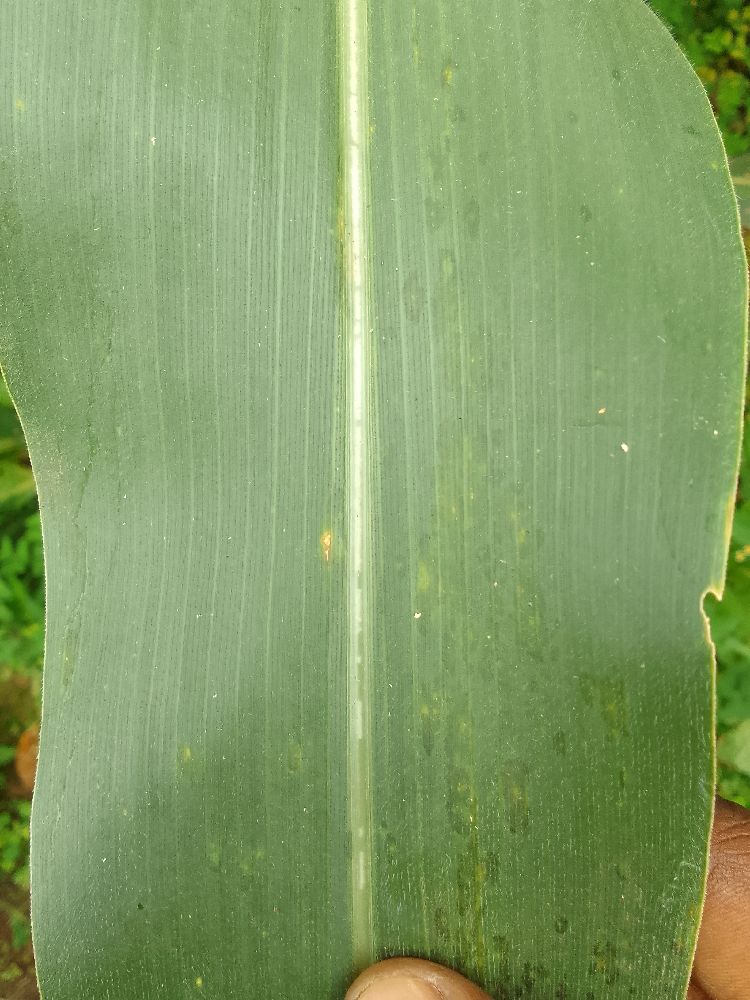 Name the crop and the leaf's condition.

maize, healthy
